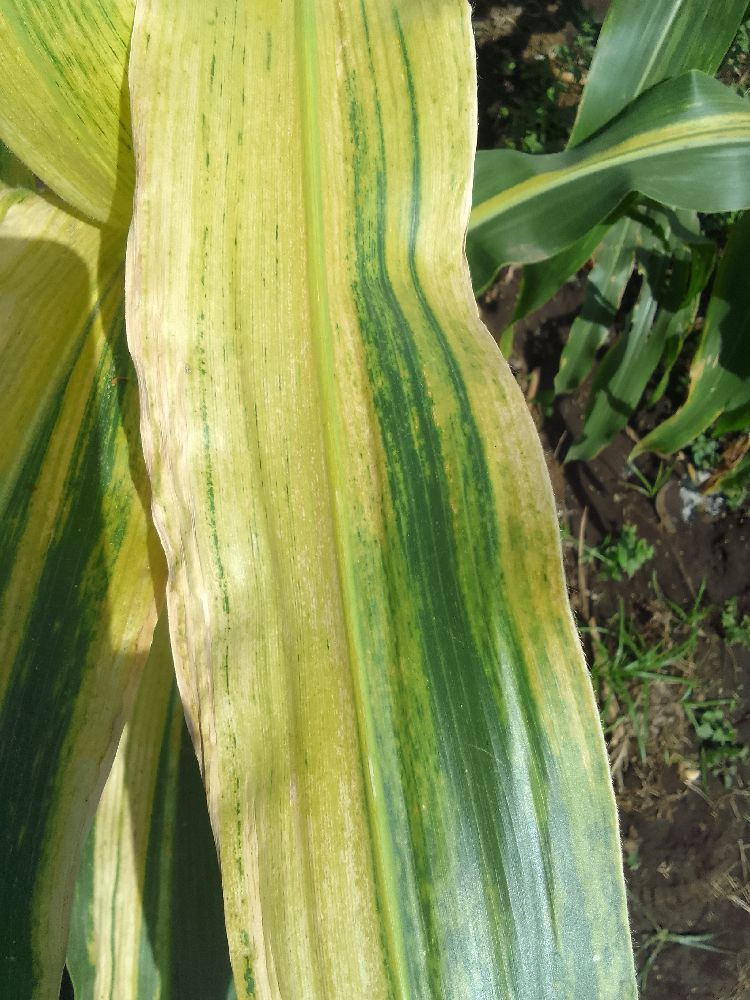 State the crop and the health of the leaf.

maize, maize lethal necrosis
